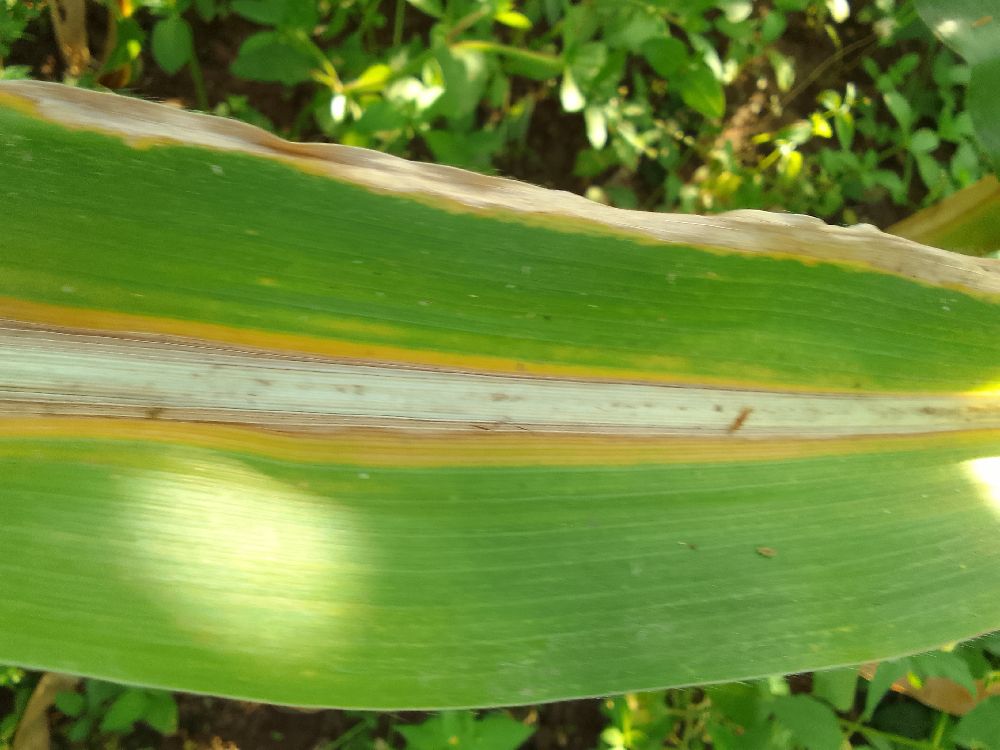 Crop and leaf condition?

maize, maize lethal necrosis
